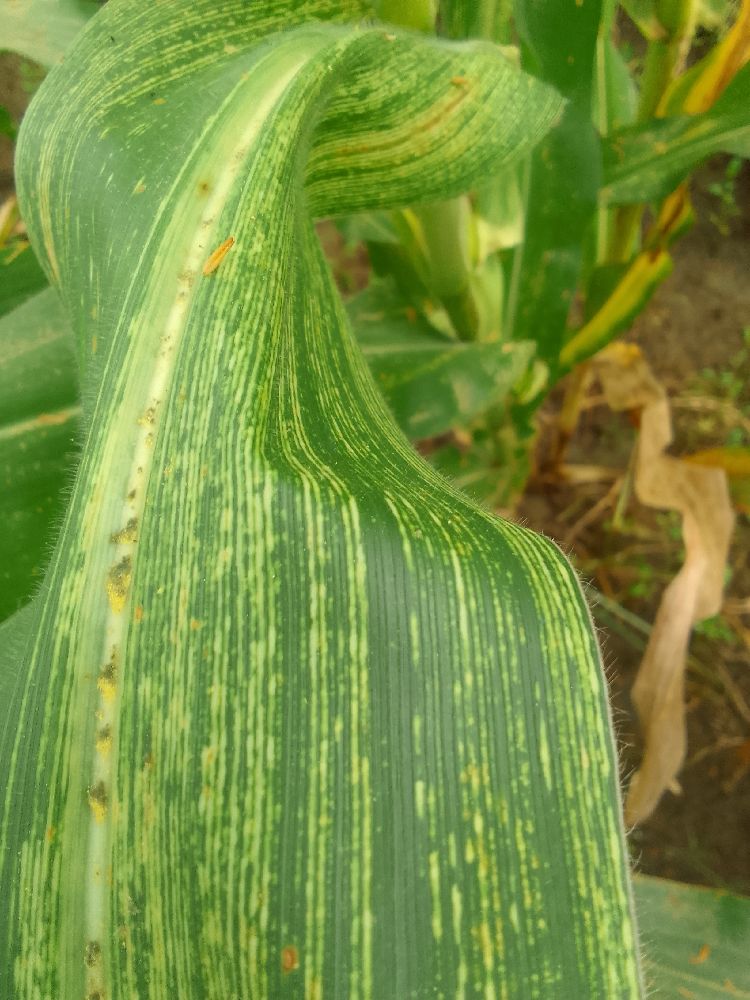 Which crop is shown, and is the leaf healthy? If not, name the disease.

maize, maize streak virus
